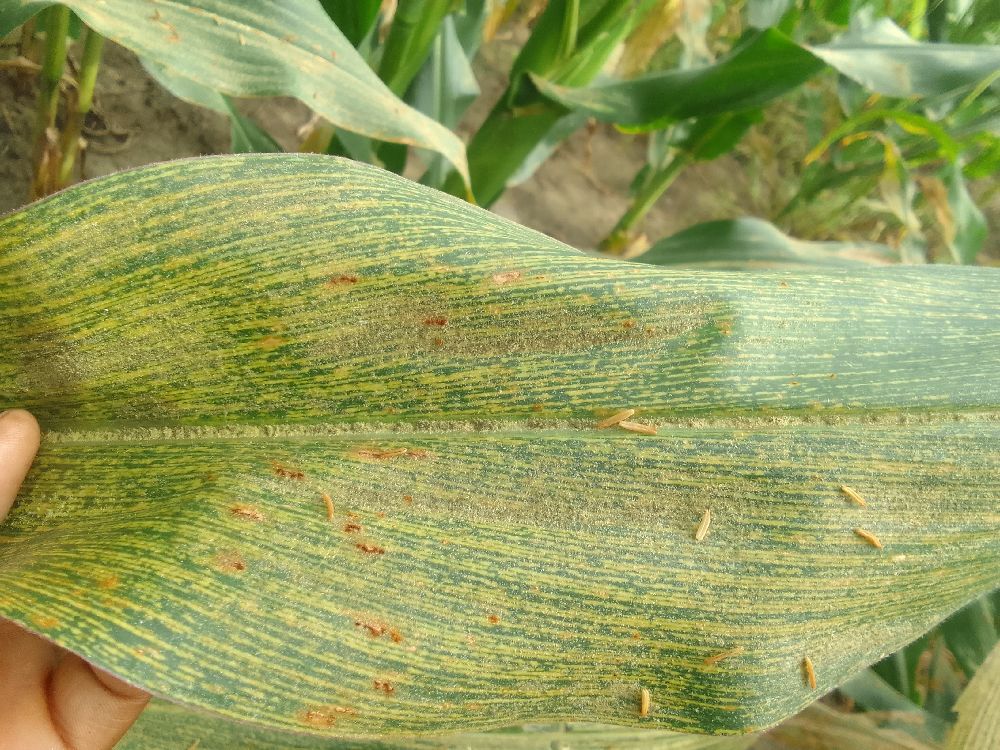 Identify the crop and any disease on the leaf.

maize, maize streak virus
